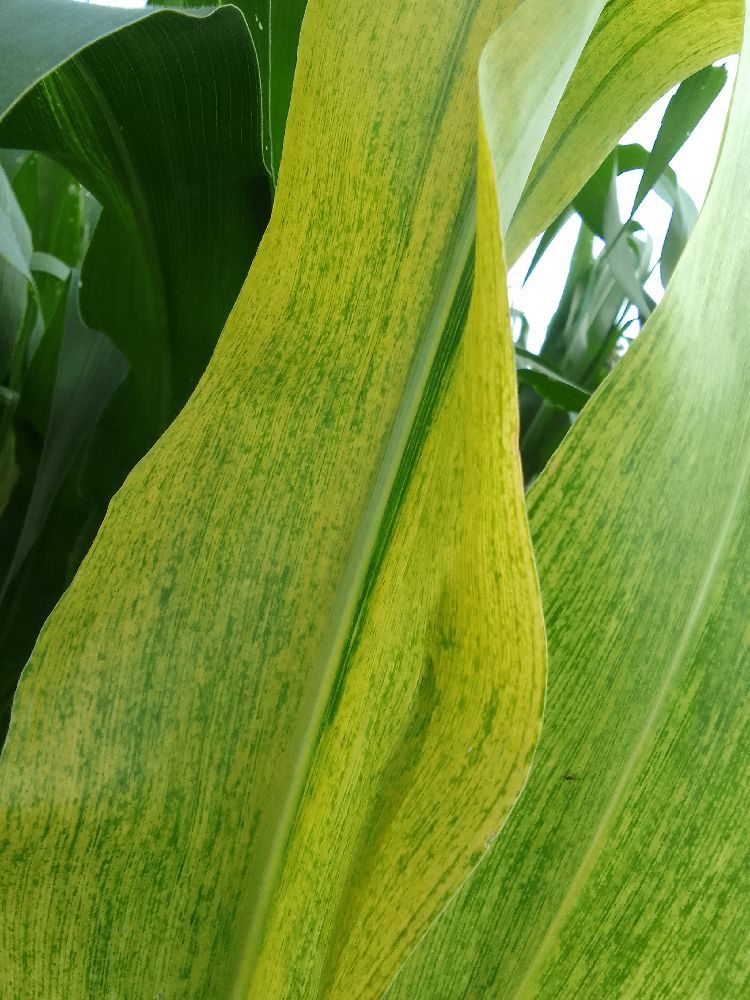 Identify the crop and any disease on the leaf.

maize, maize lethal necrosis
